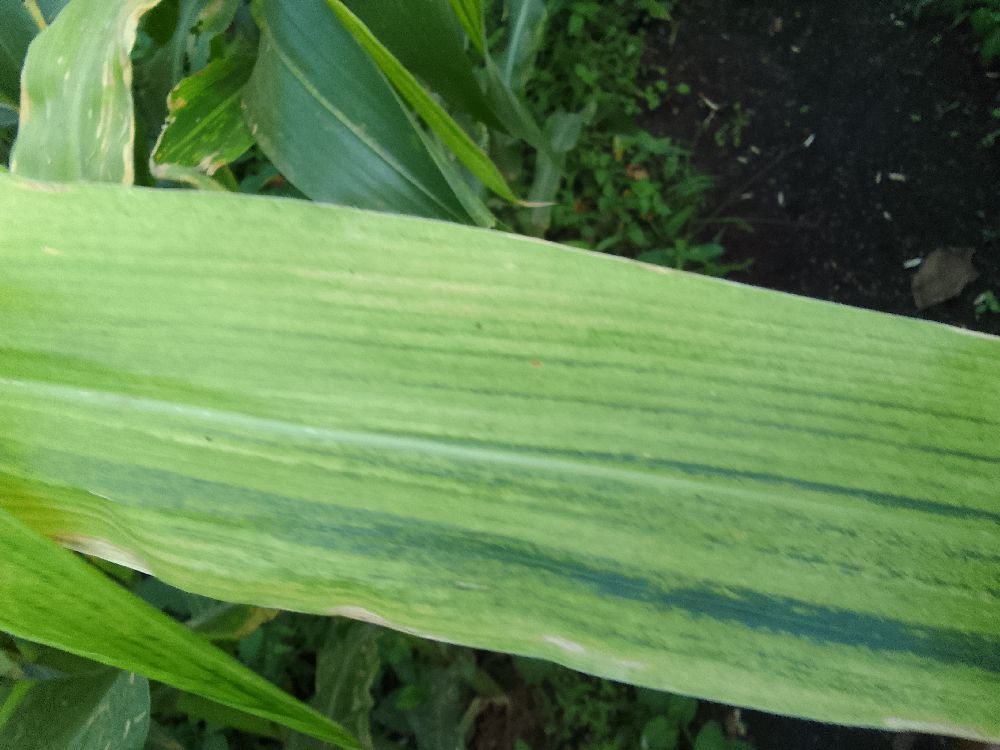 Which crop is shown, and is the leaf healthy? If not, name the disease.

maize, maize lethal necrosis
